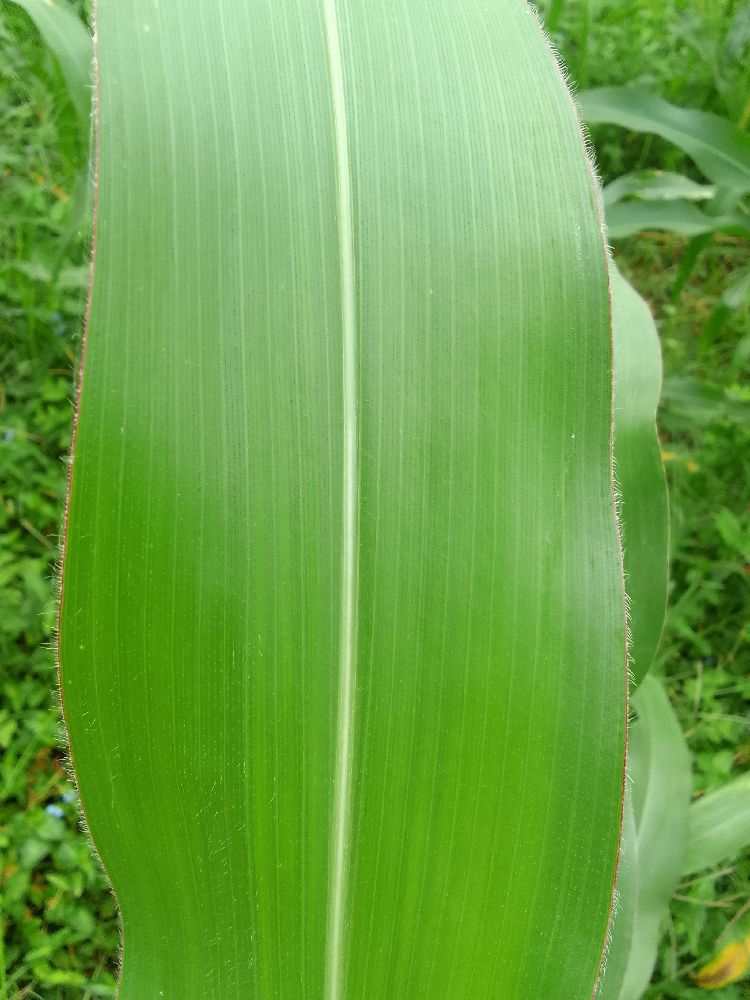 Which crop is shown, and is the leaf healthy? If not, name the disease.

maize, healthy
